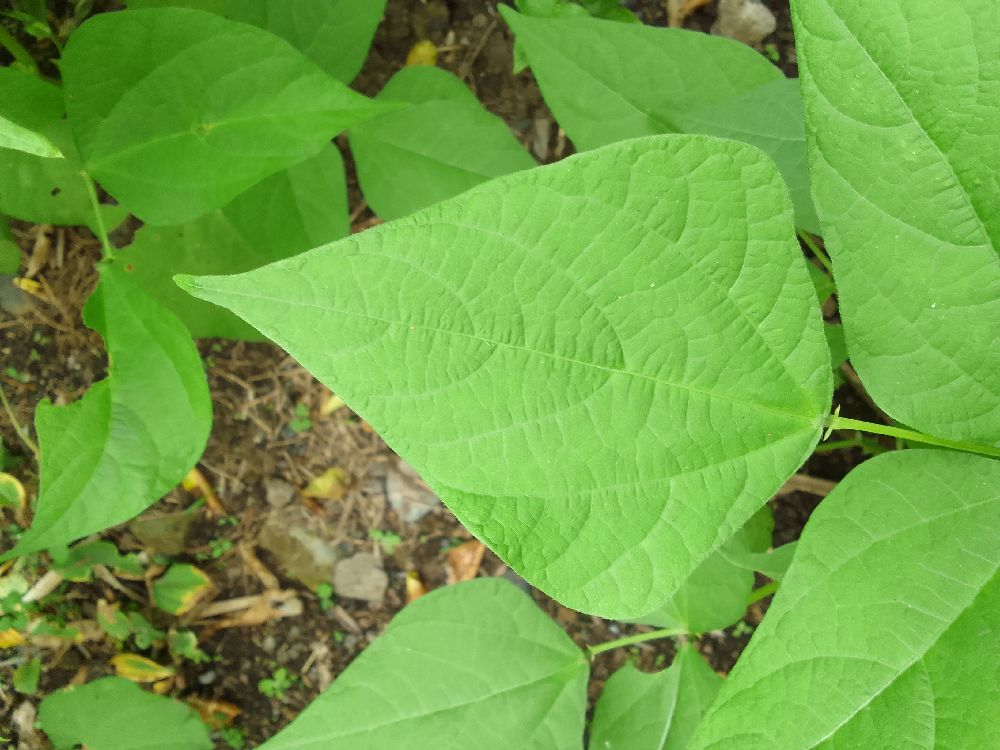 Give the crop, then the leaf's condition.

common bean, healthy
